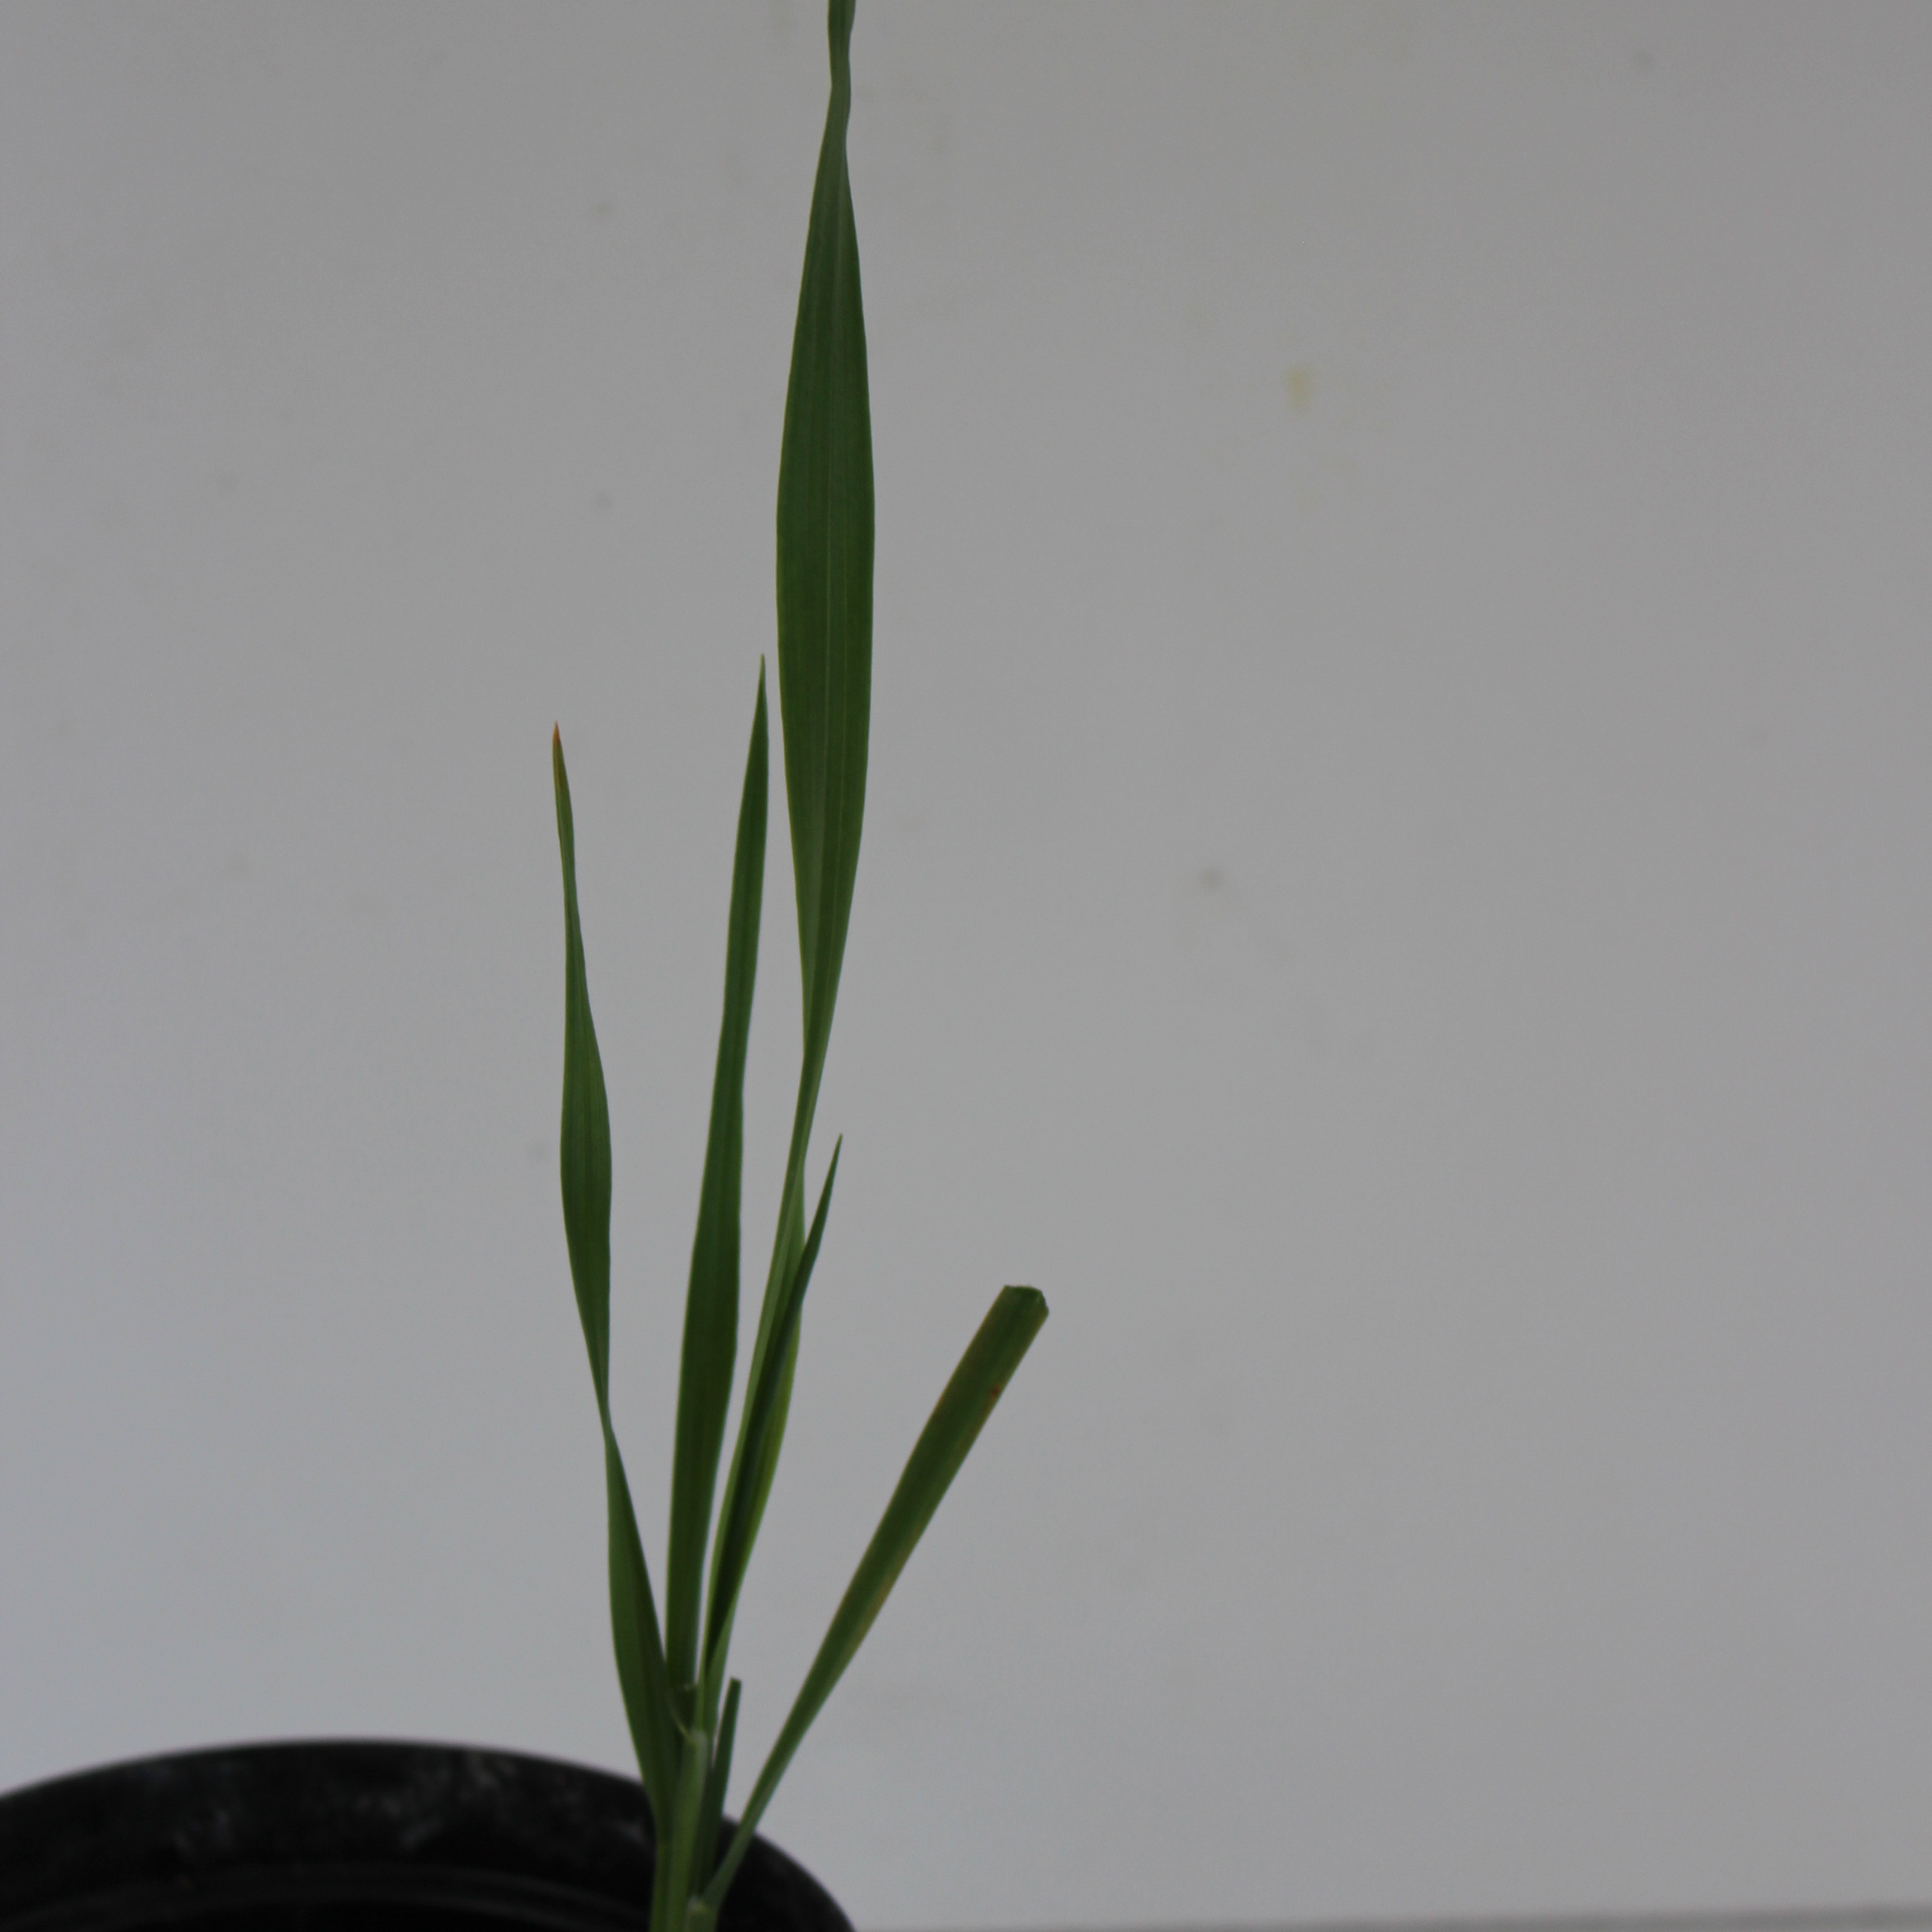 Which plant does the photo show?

Avena sterilis
